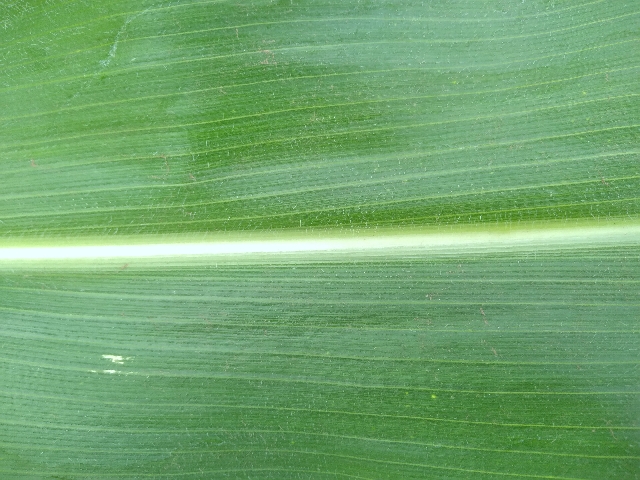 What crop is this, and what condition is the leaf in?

maize, healthy
